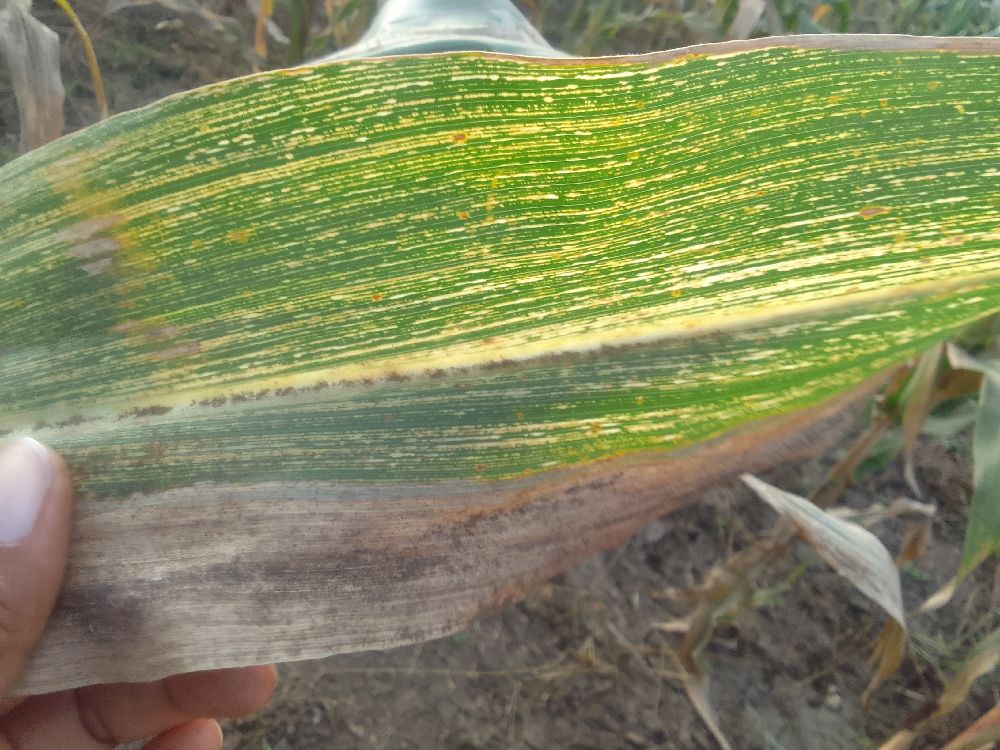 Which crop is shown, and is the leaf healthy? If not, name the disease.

maize, maize streak virus
